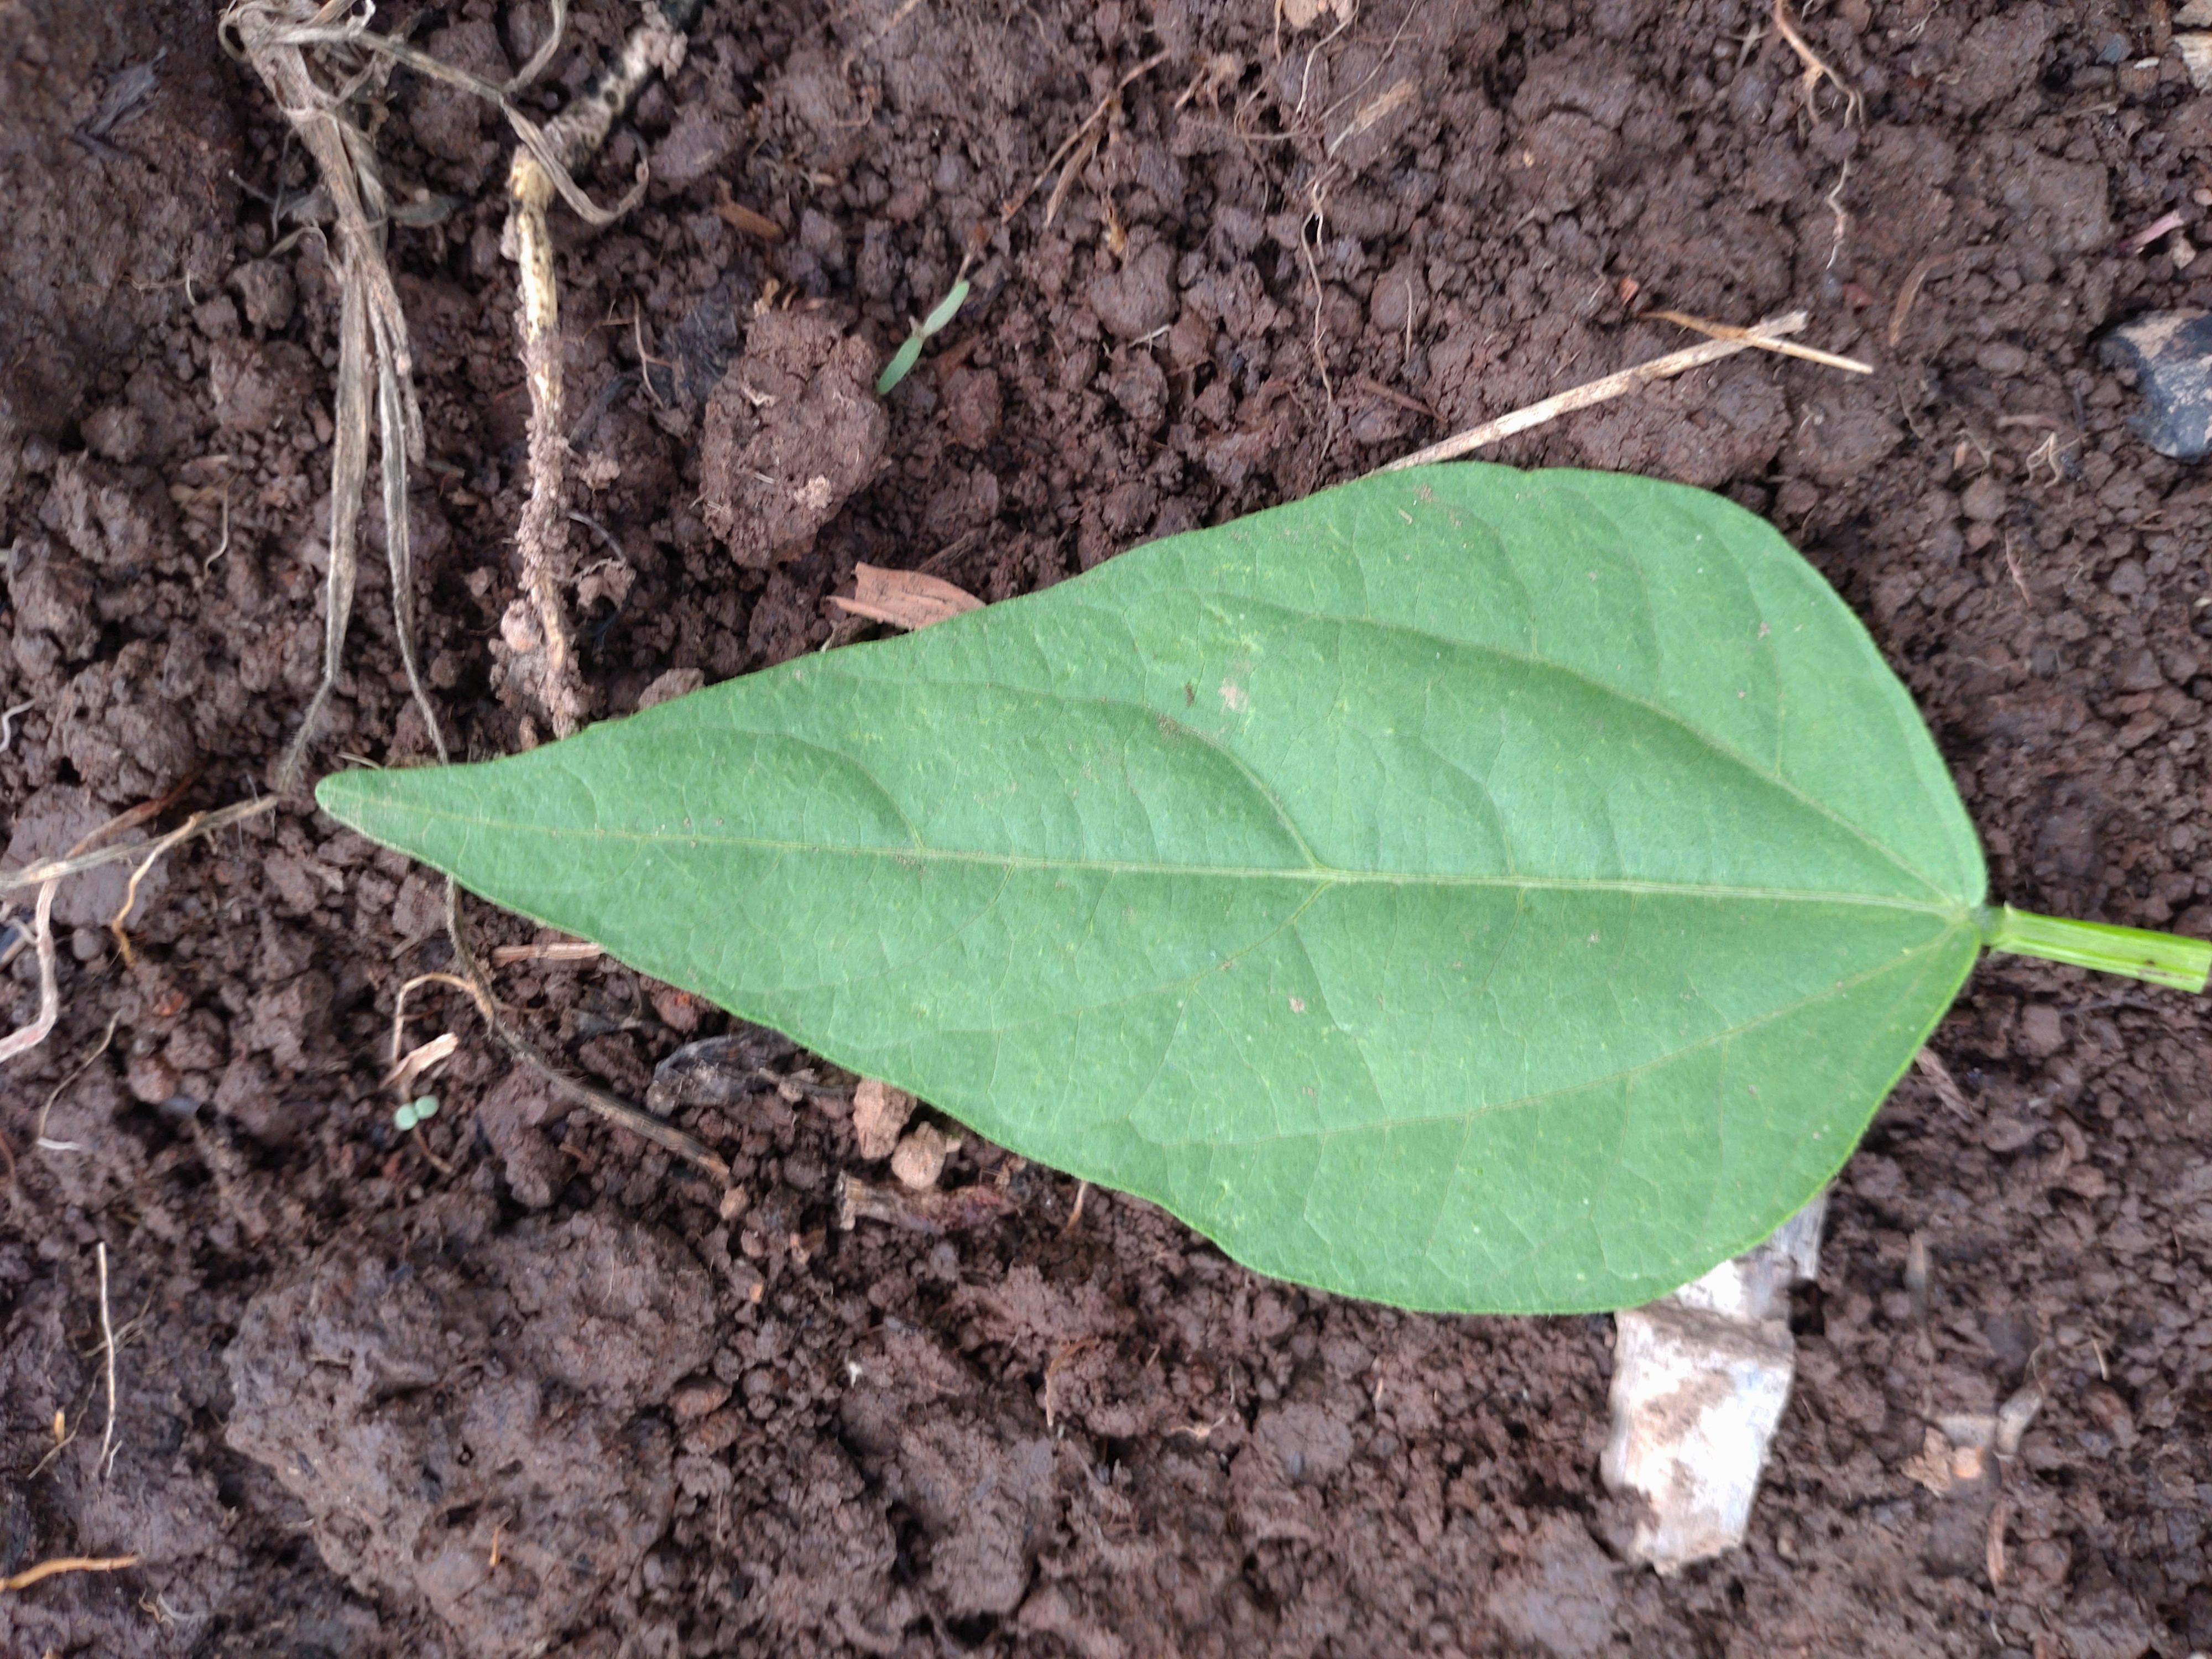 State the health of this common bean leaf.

healthy
